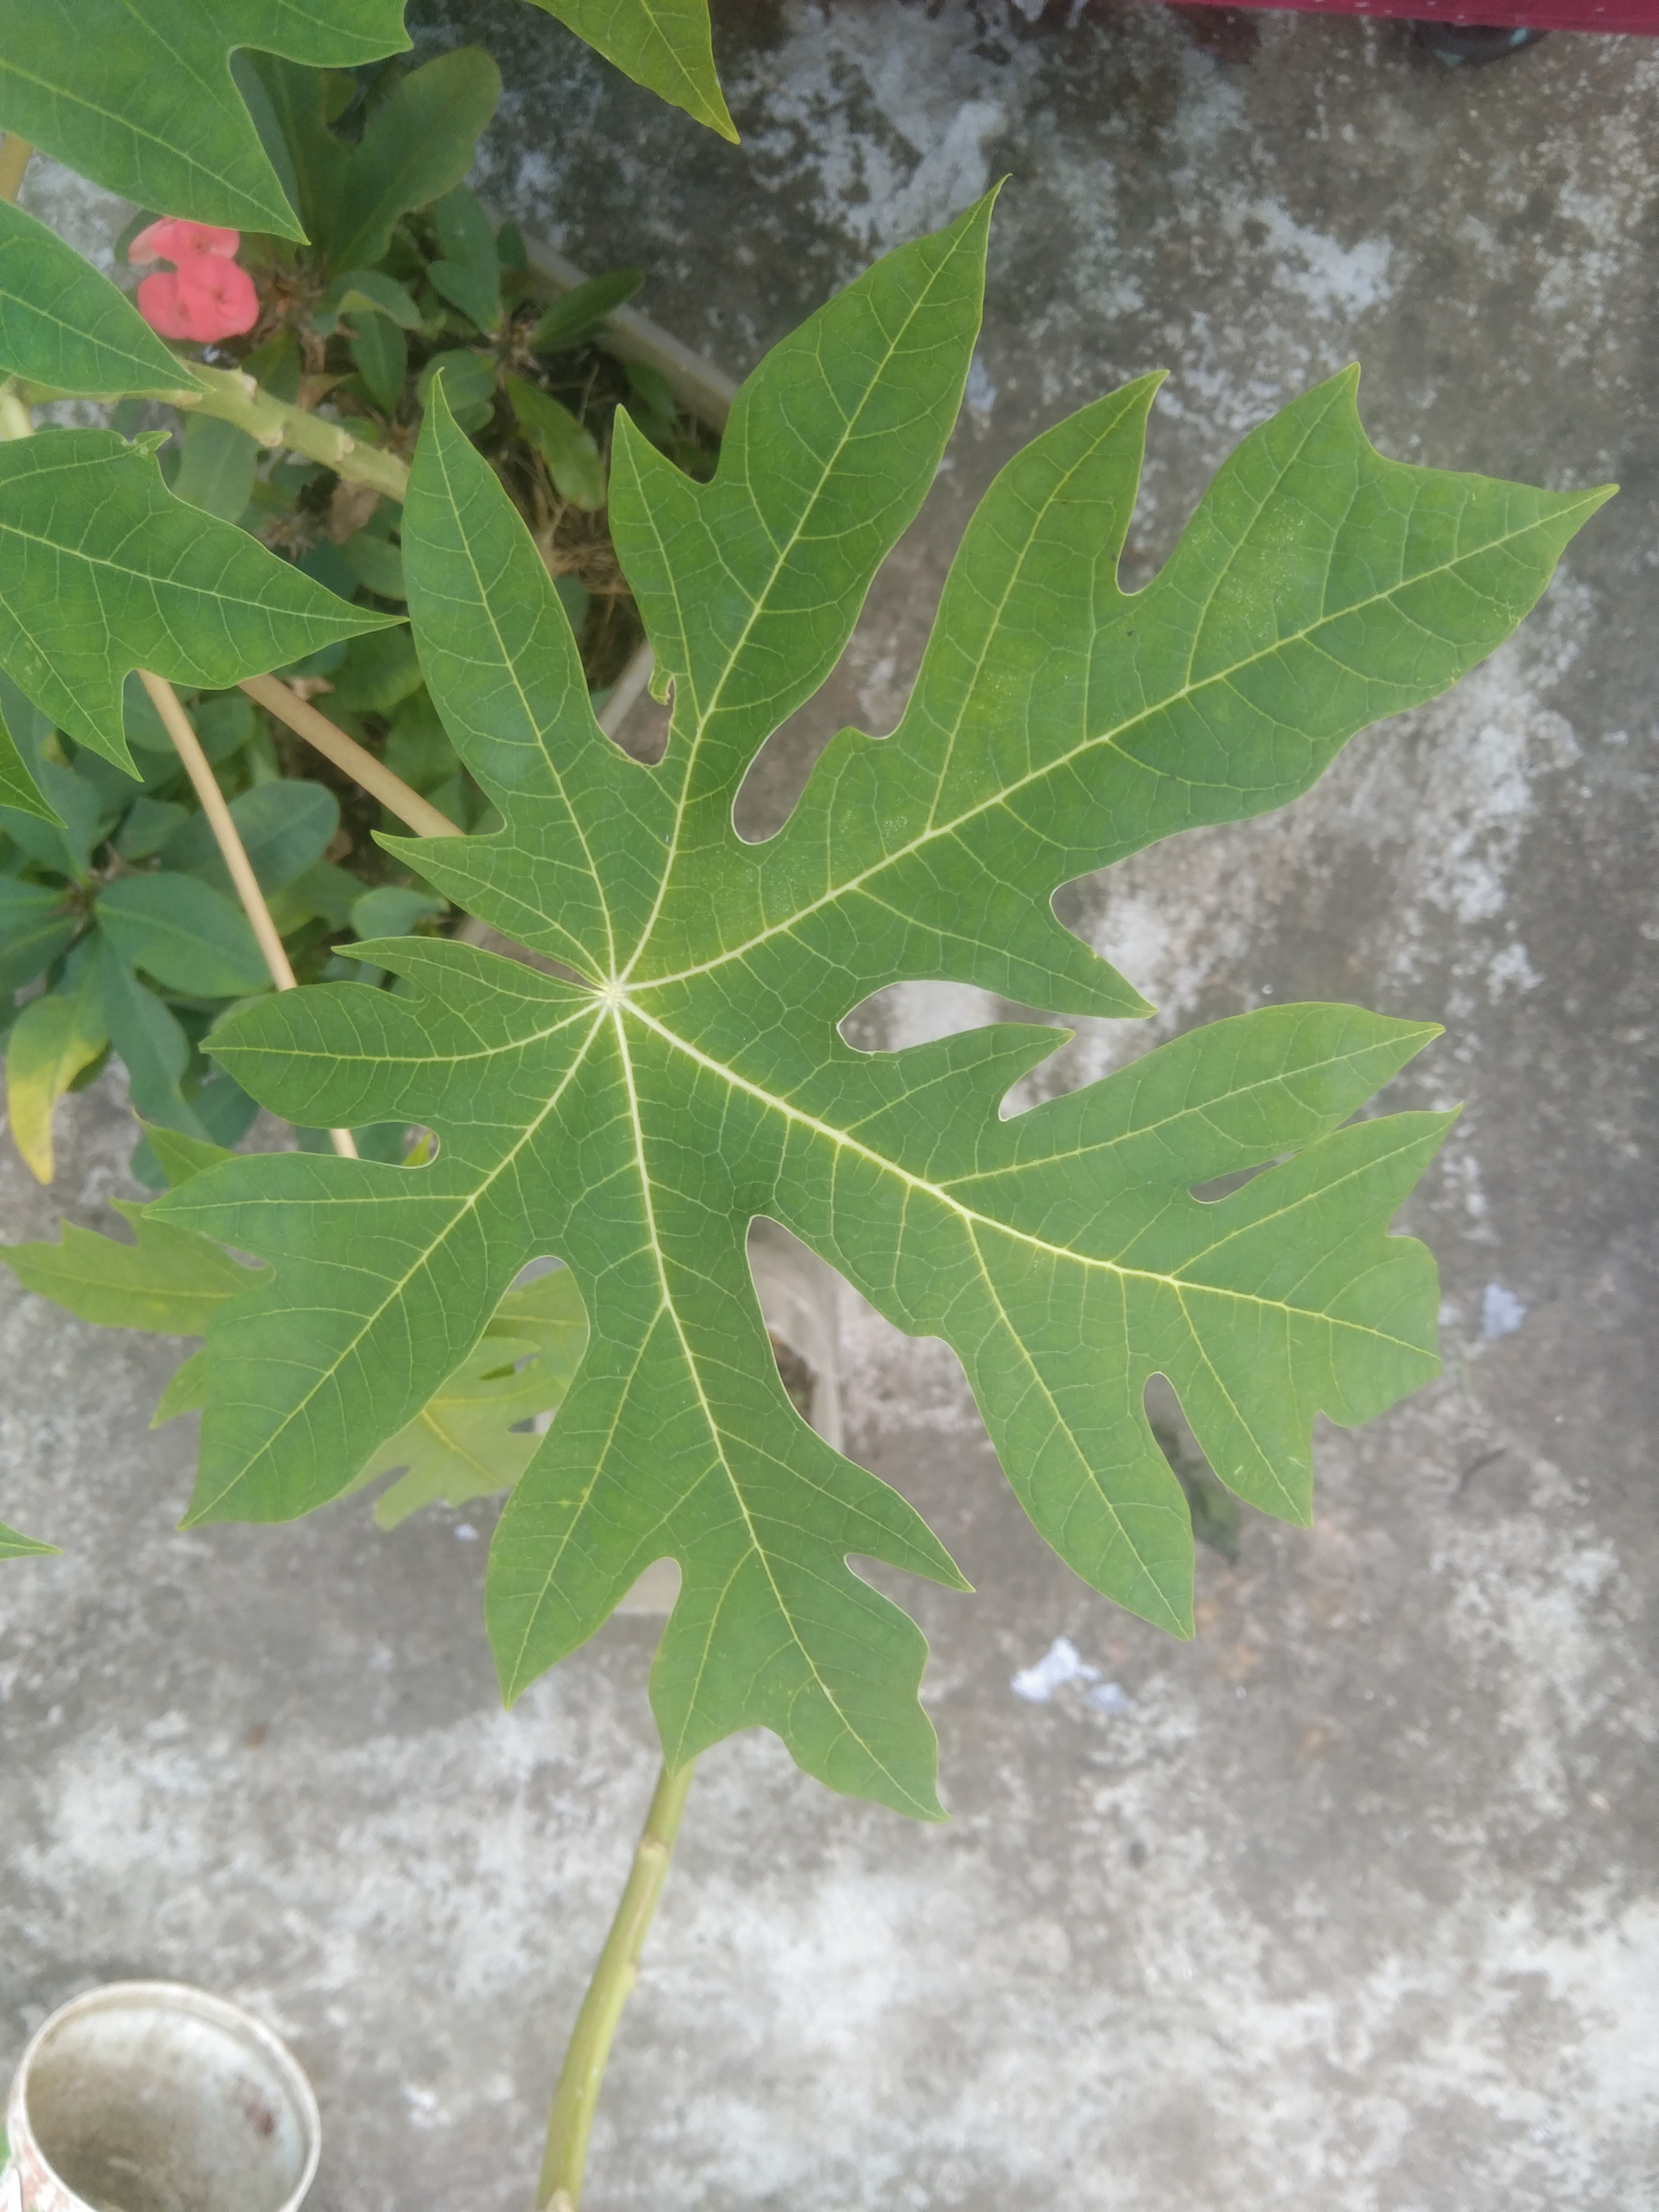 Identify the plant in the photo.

papaya
